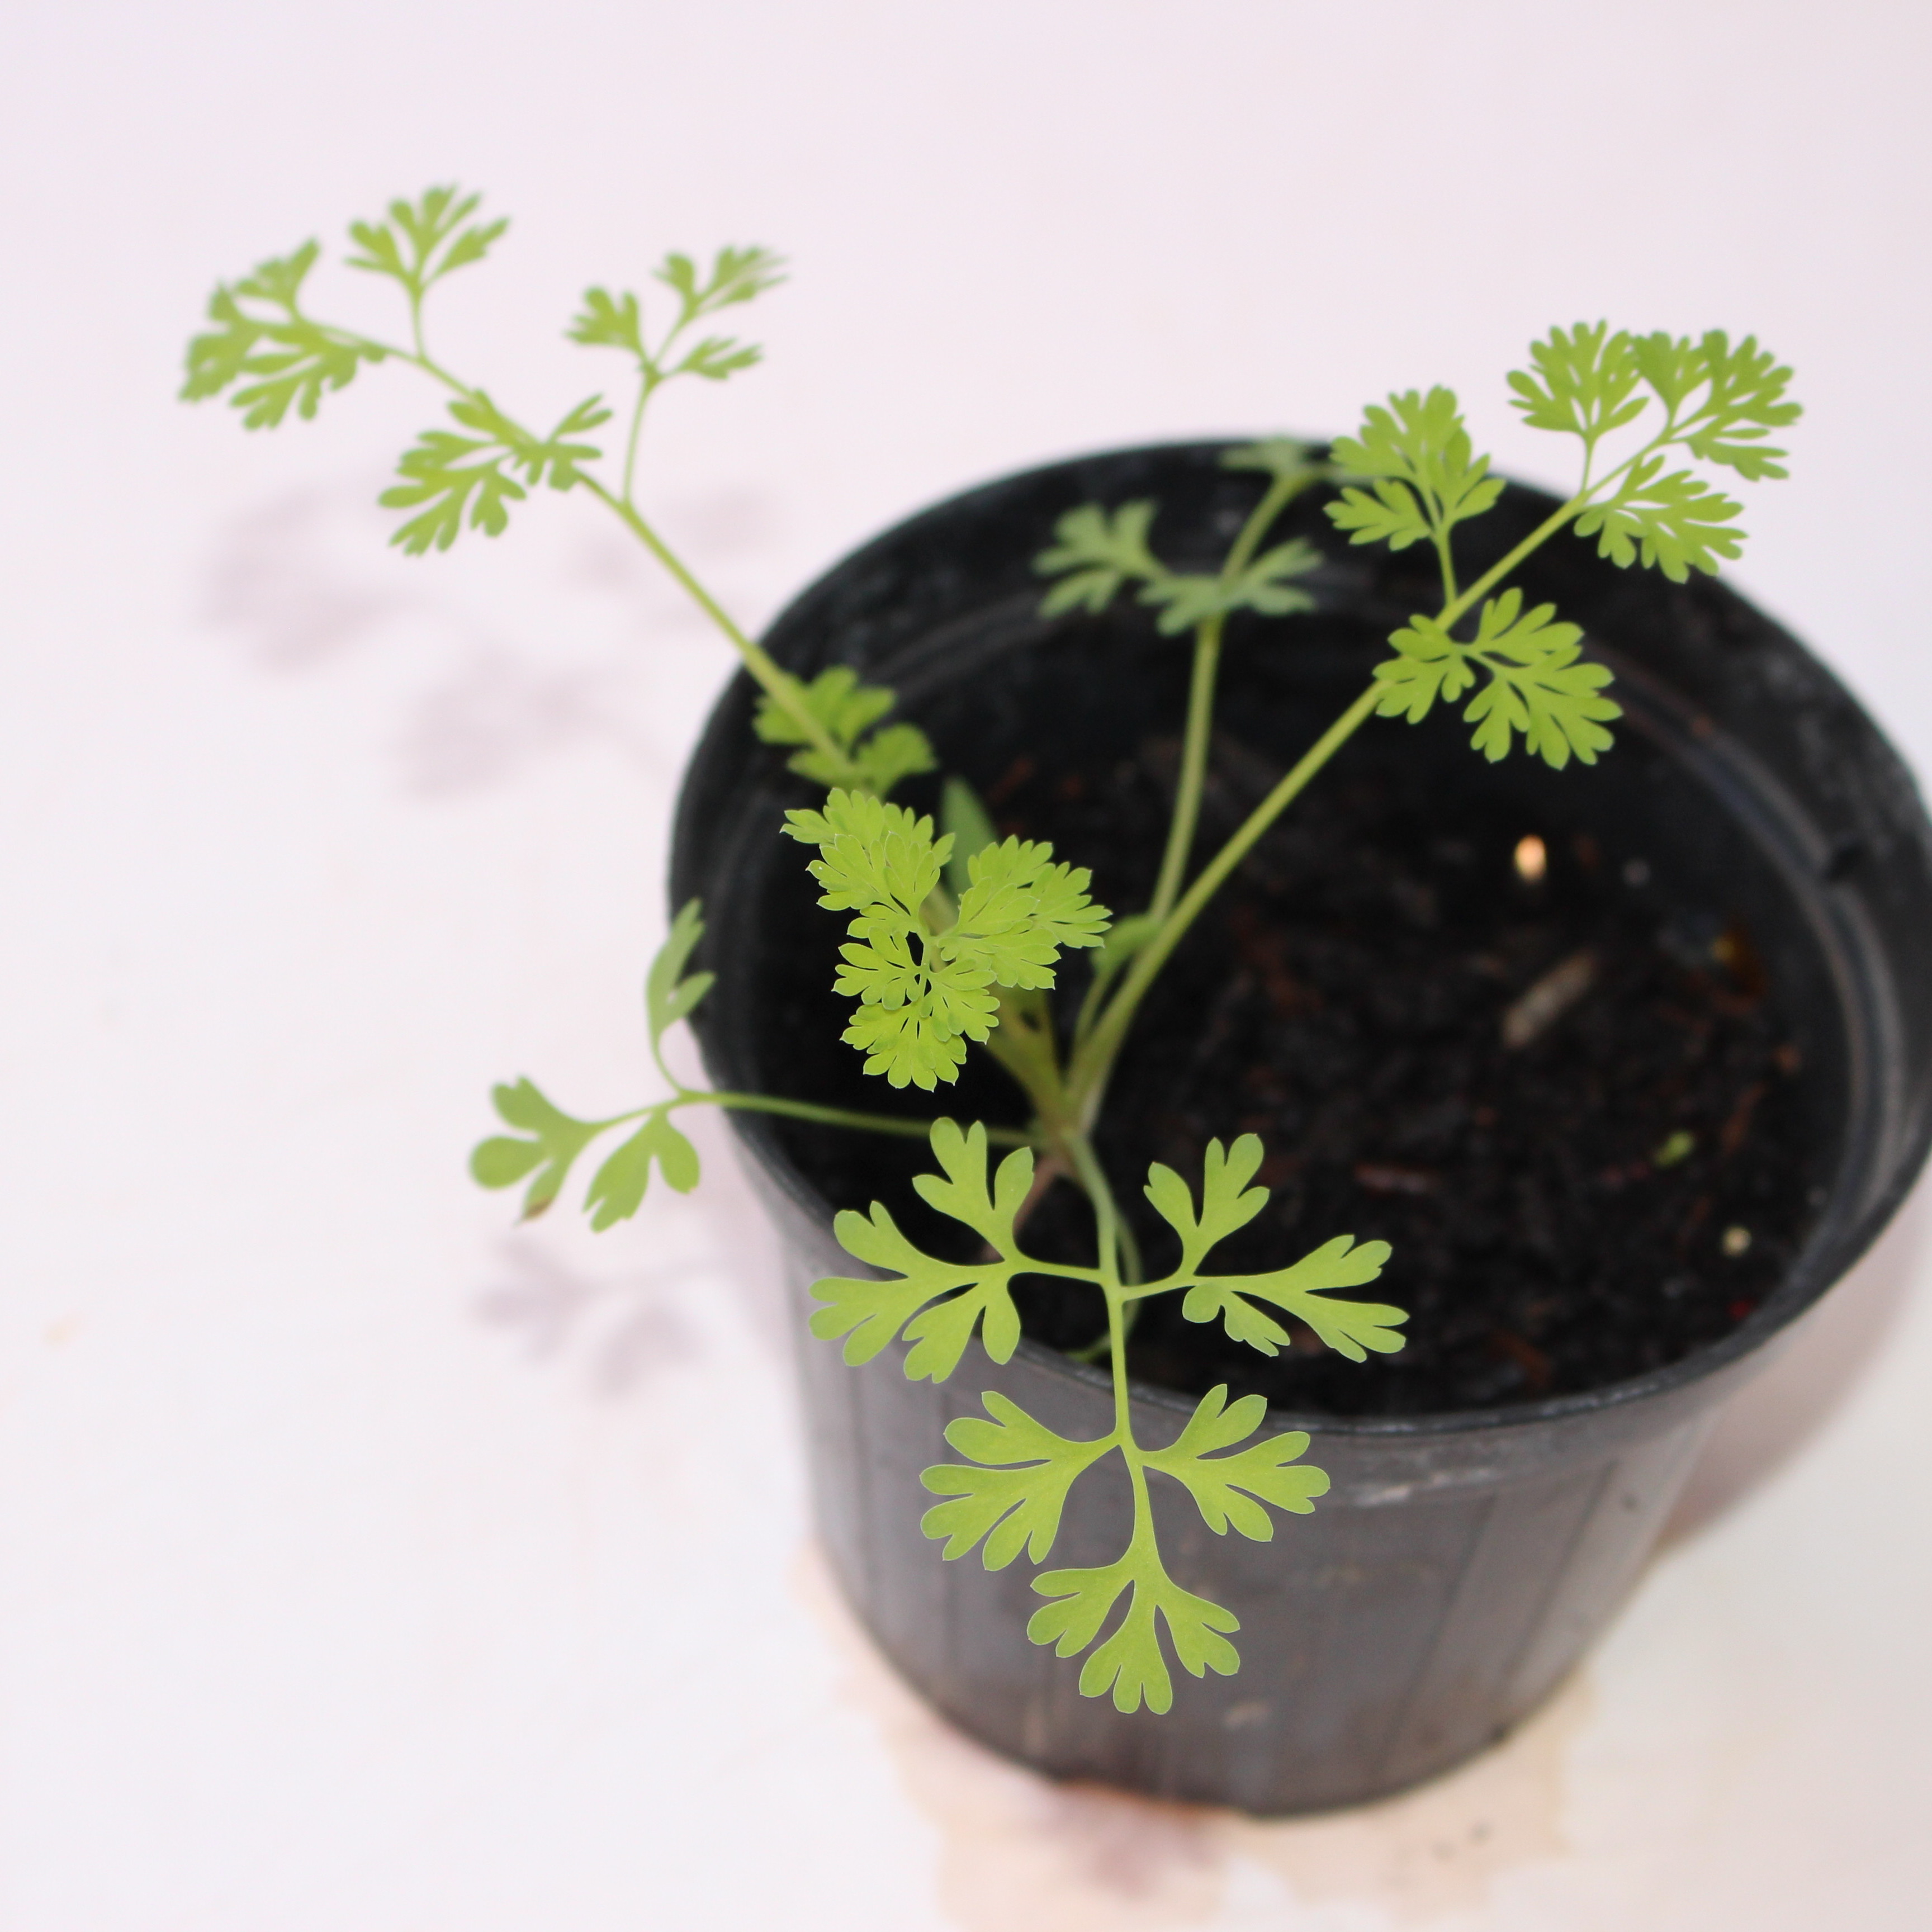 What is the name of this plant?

Fumaria officinalis
